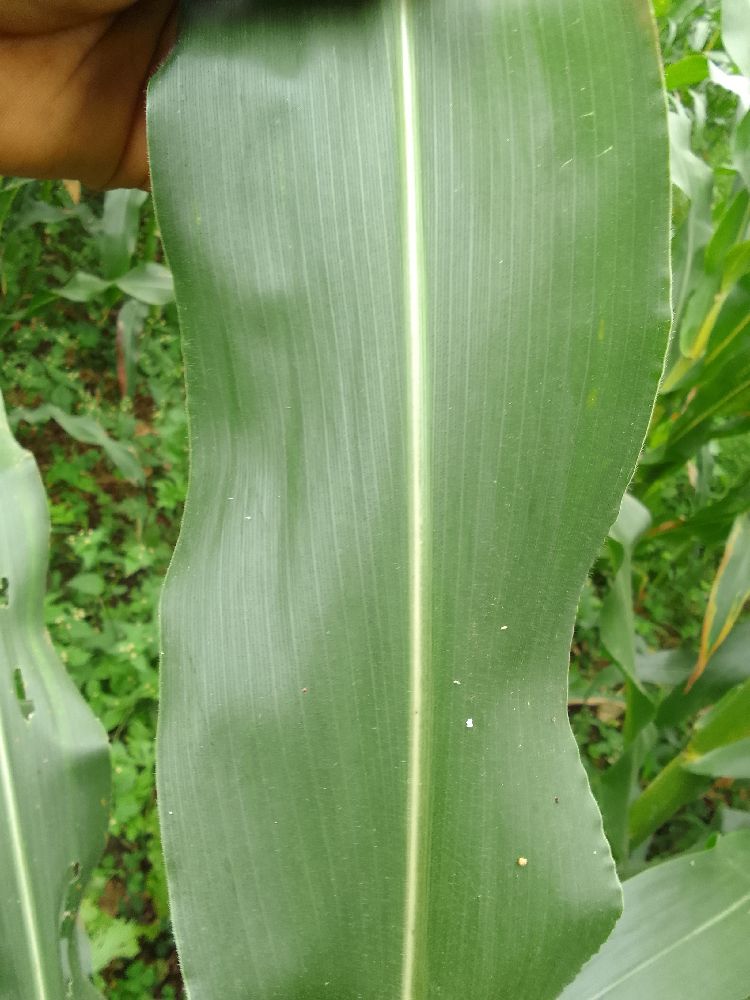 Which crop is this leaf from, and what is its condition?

maize, healthy
